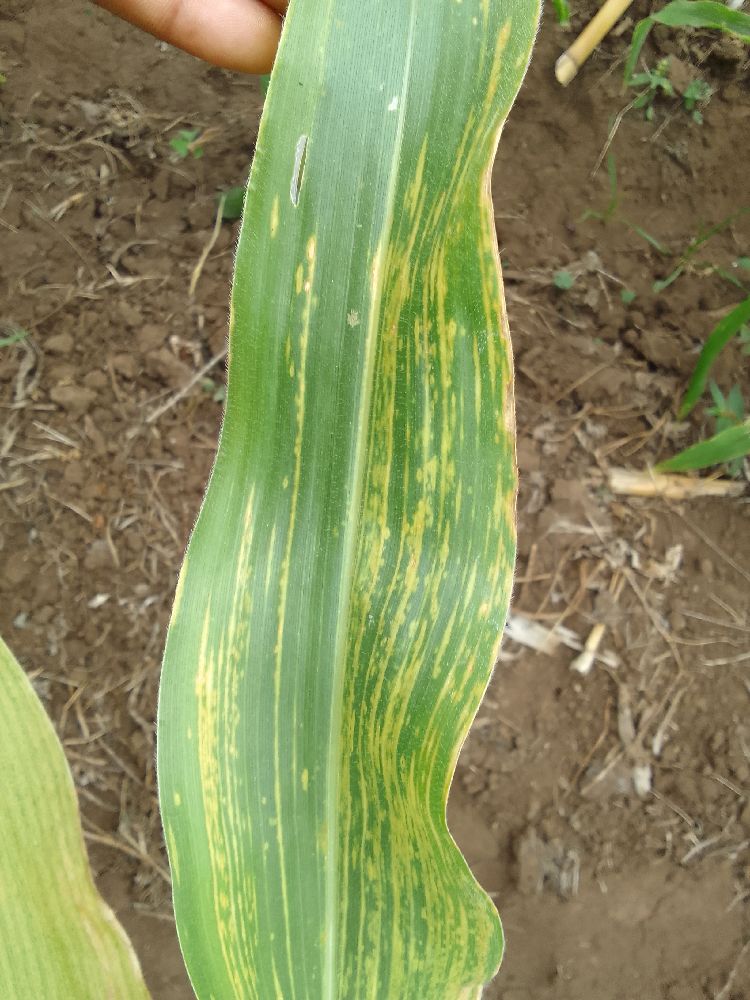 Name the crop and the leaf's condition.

maize, maize lethal necrosis
